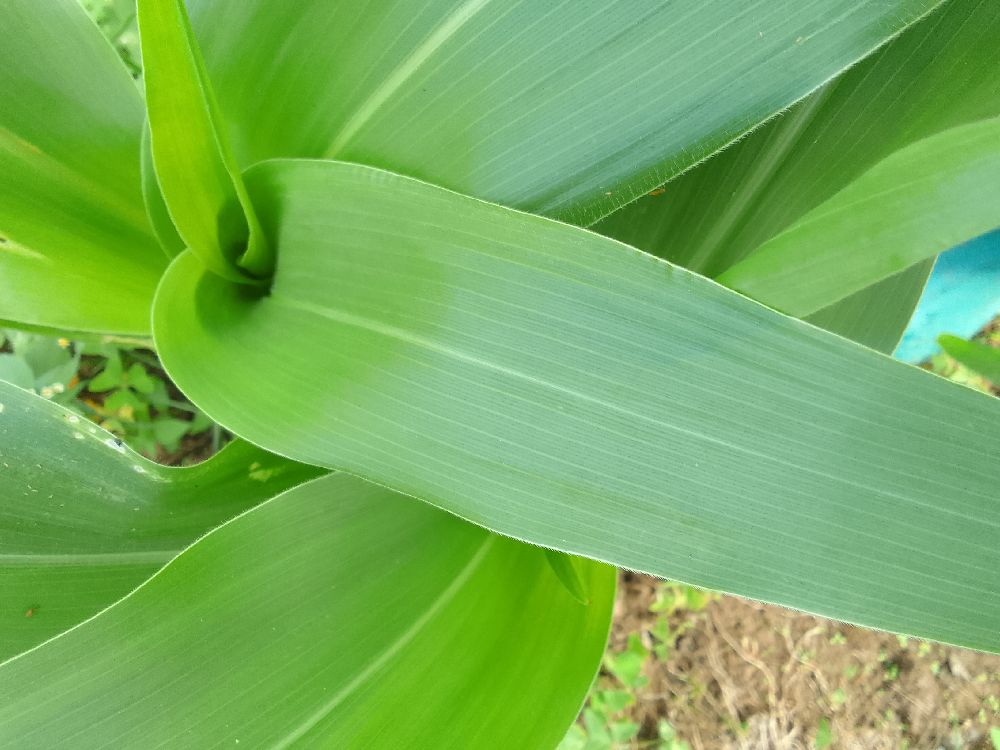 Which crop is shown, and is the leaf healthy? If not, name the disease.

maize, healthy
